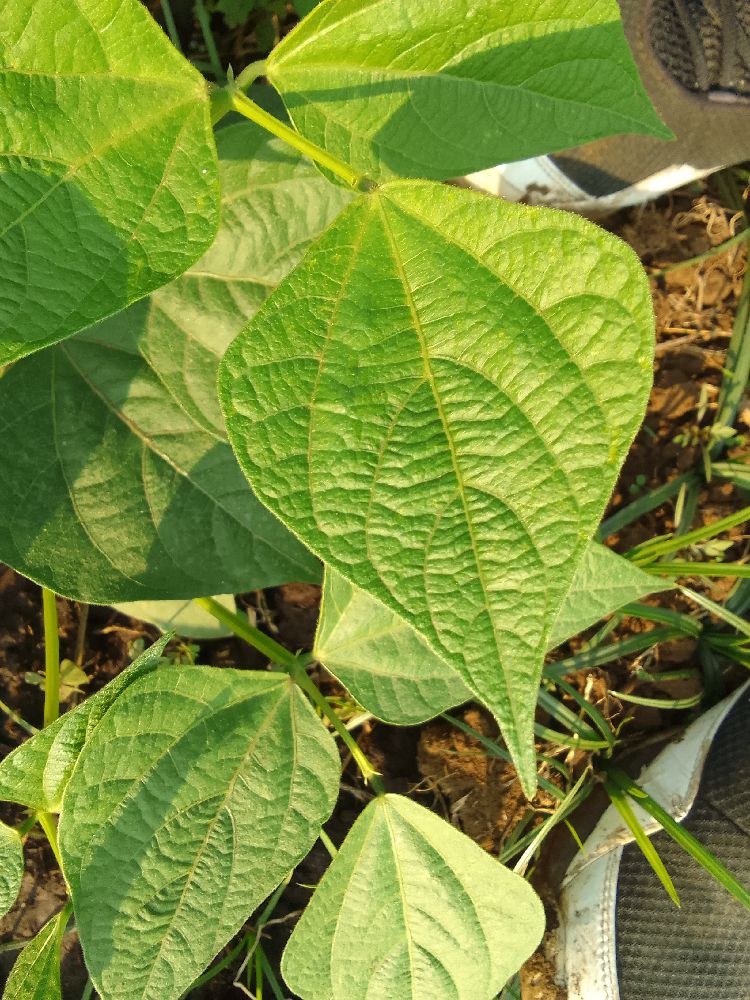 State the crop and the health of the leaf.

common bean, healthy
